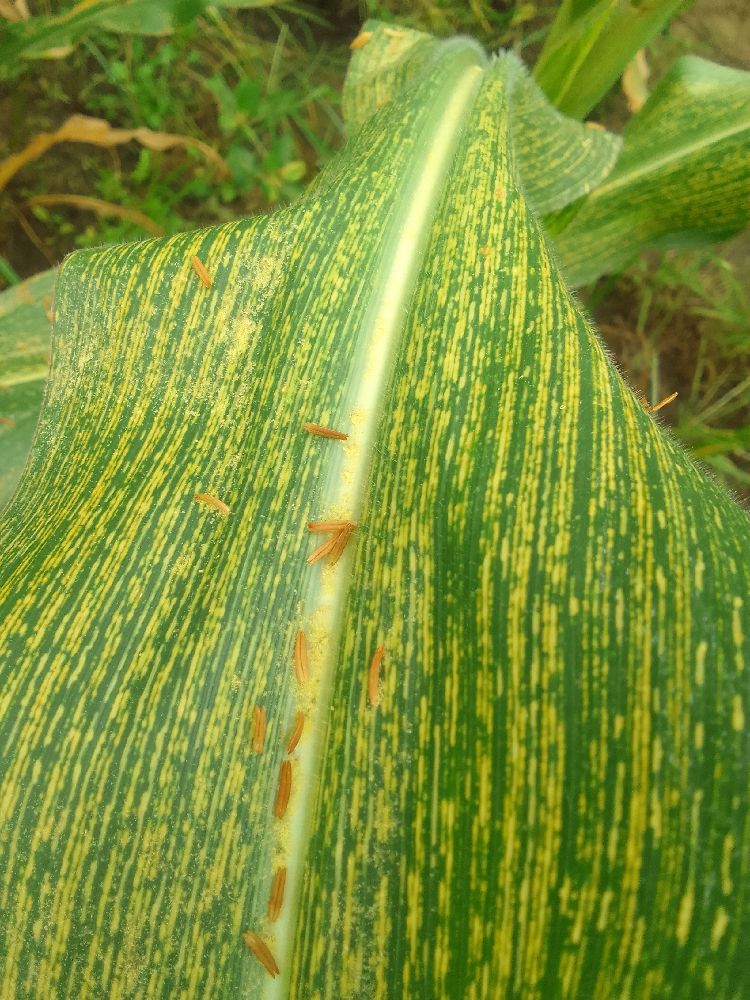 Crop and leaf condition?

maize, maize streak virus
